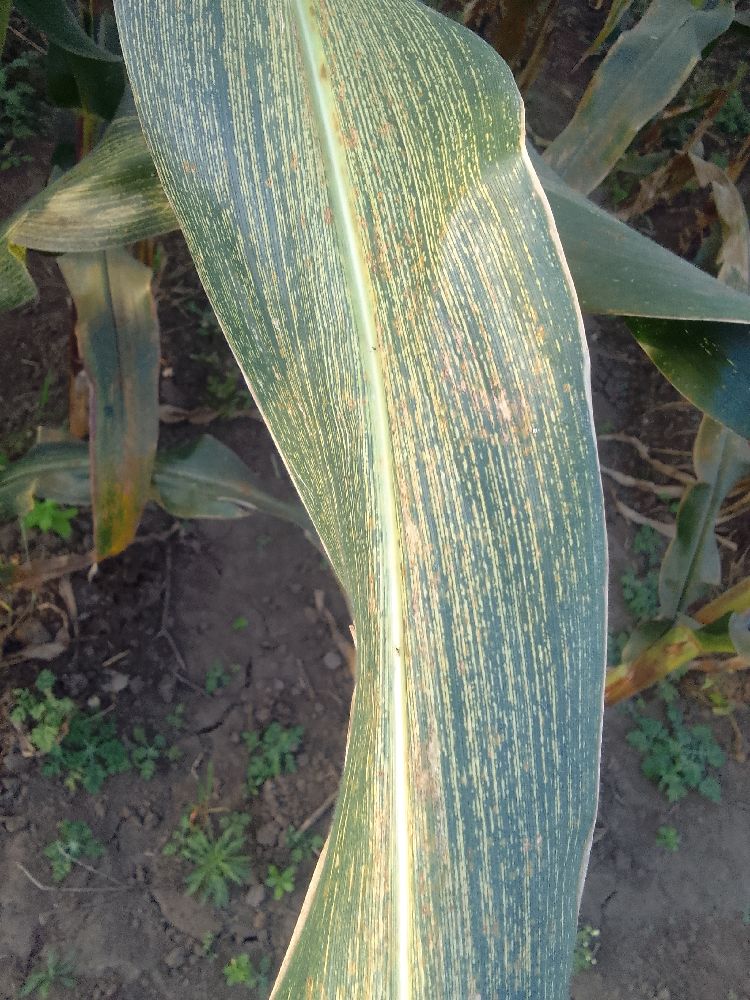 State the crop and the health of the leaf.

maize, maize streak virus
